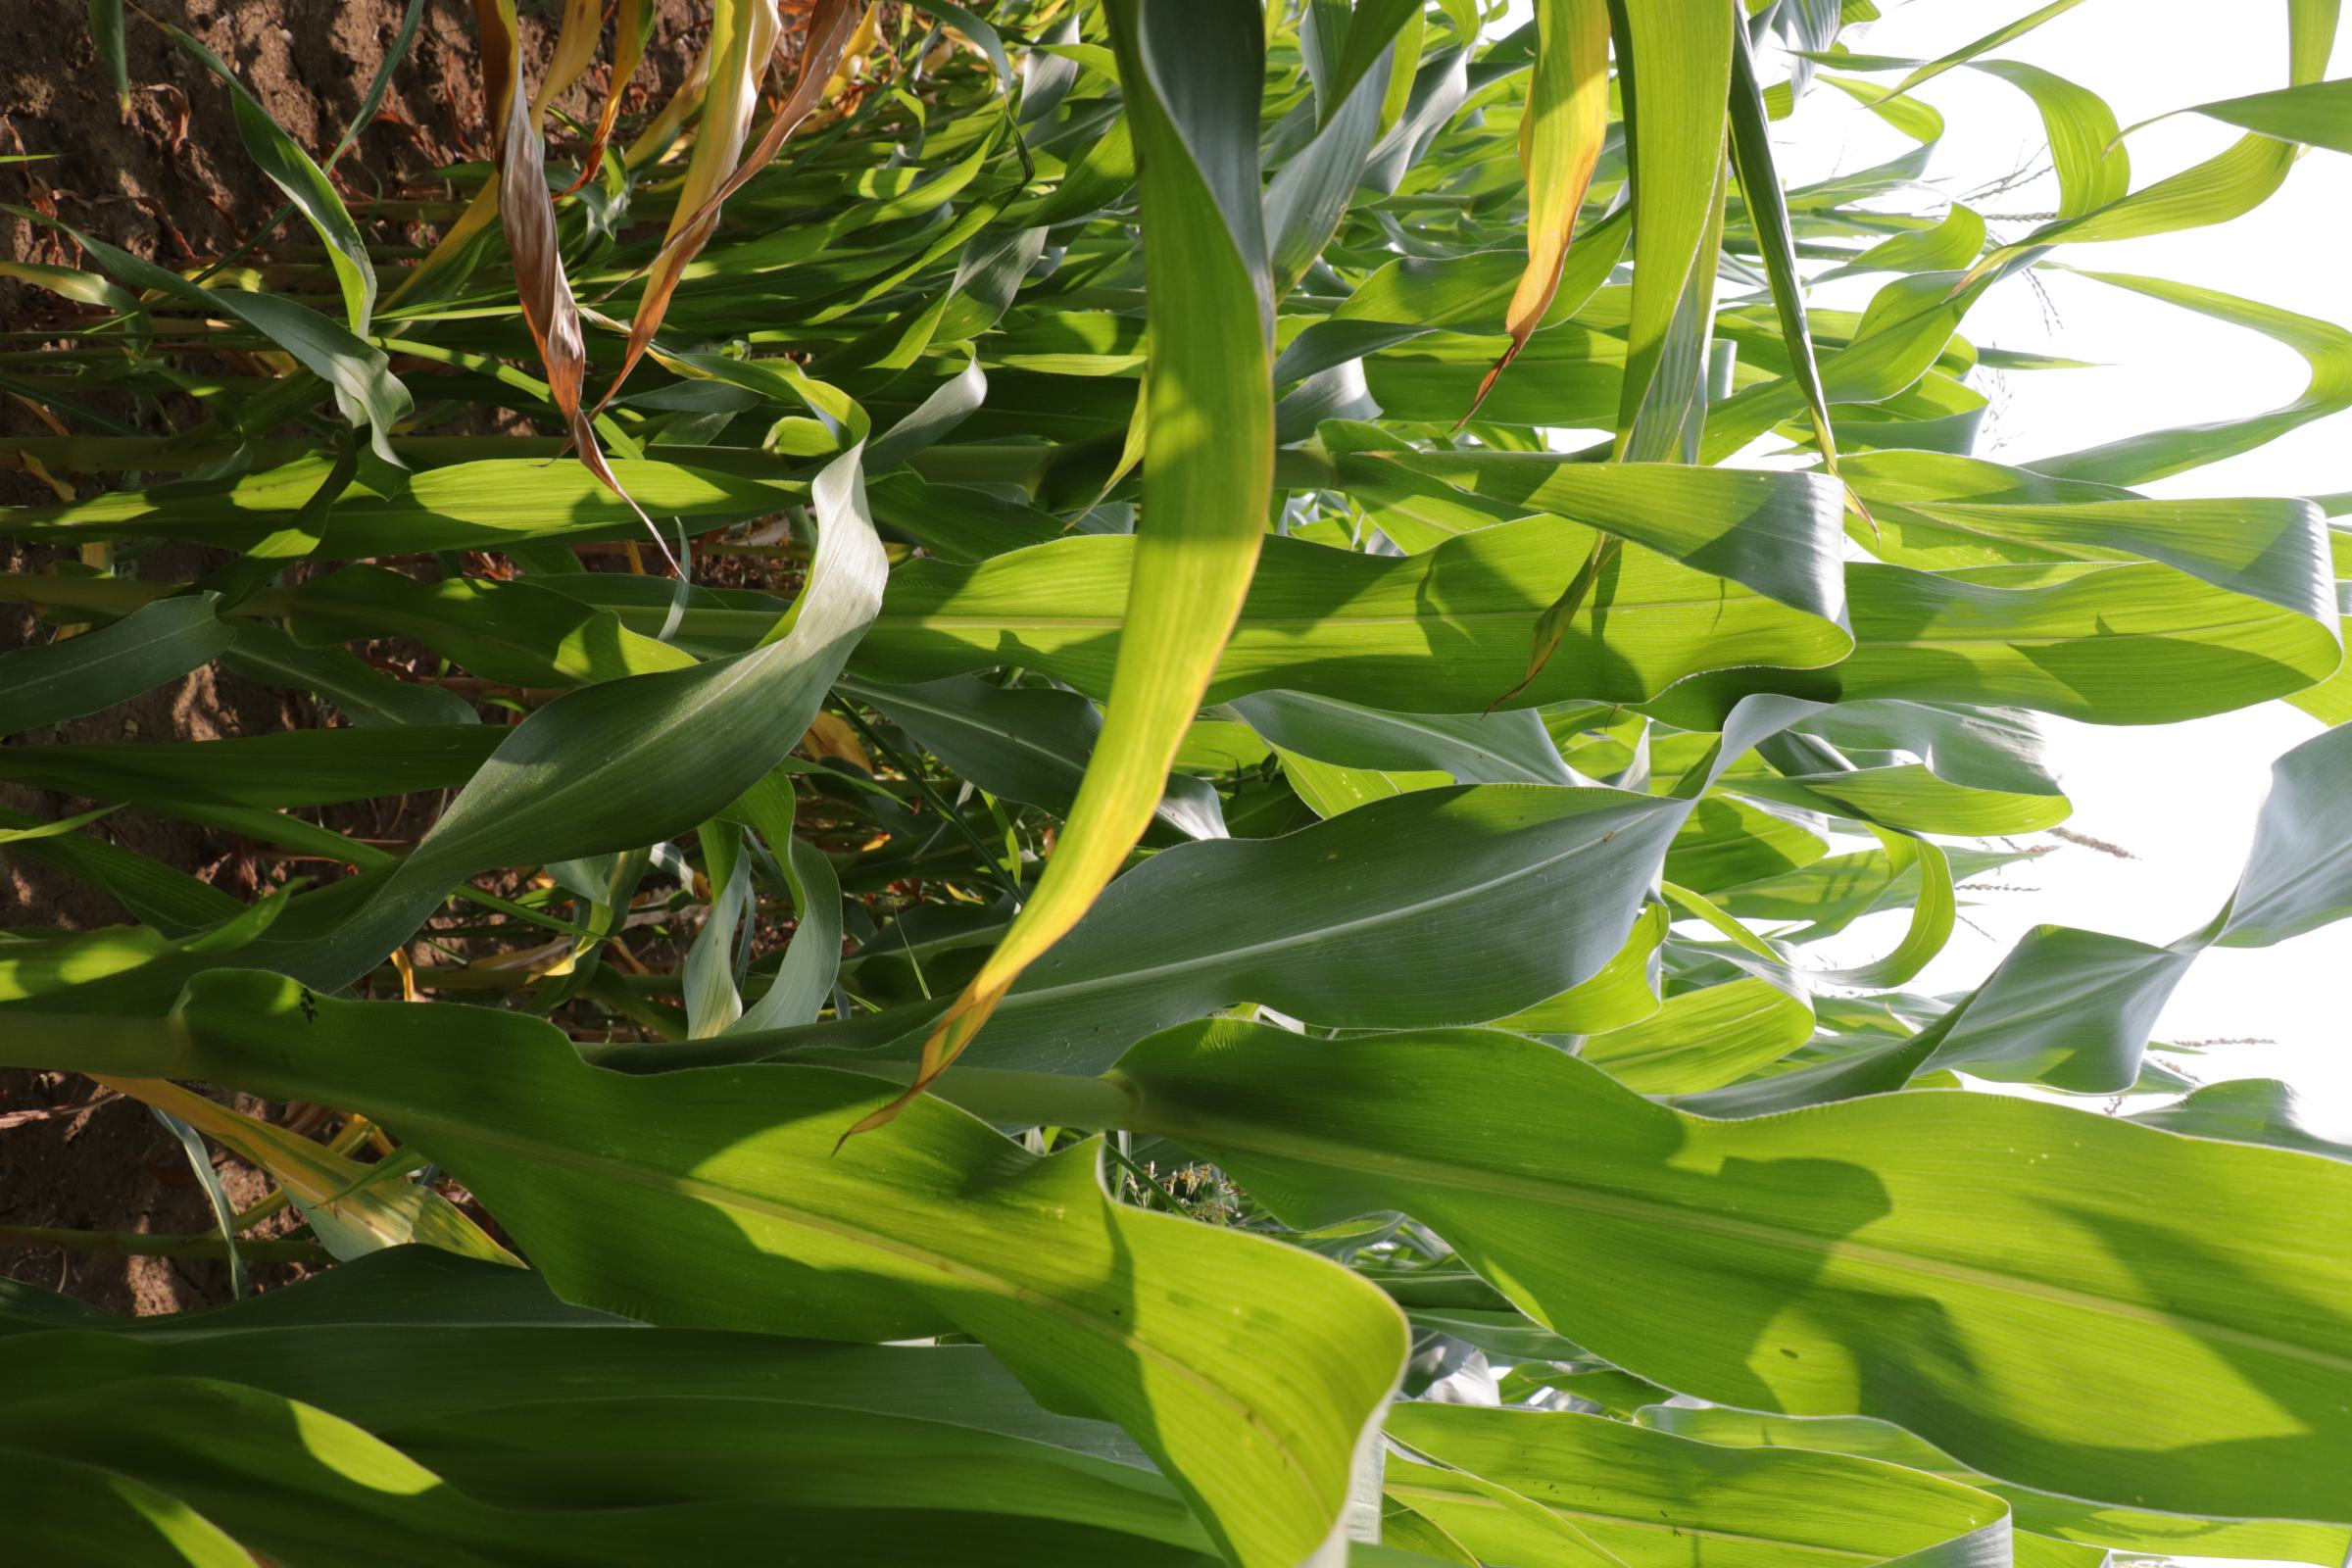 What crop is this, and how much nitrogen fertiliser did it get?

maize, no added nitrogen
